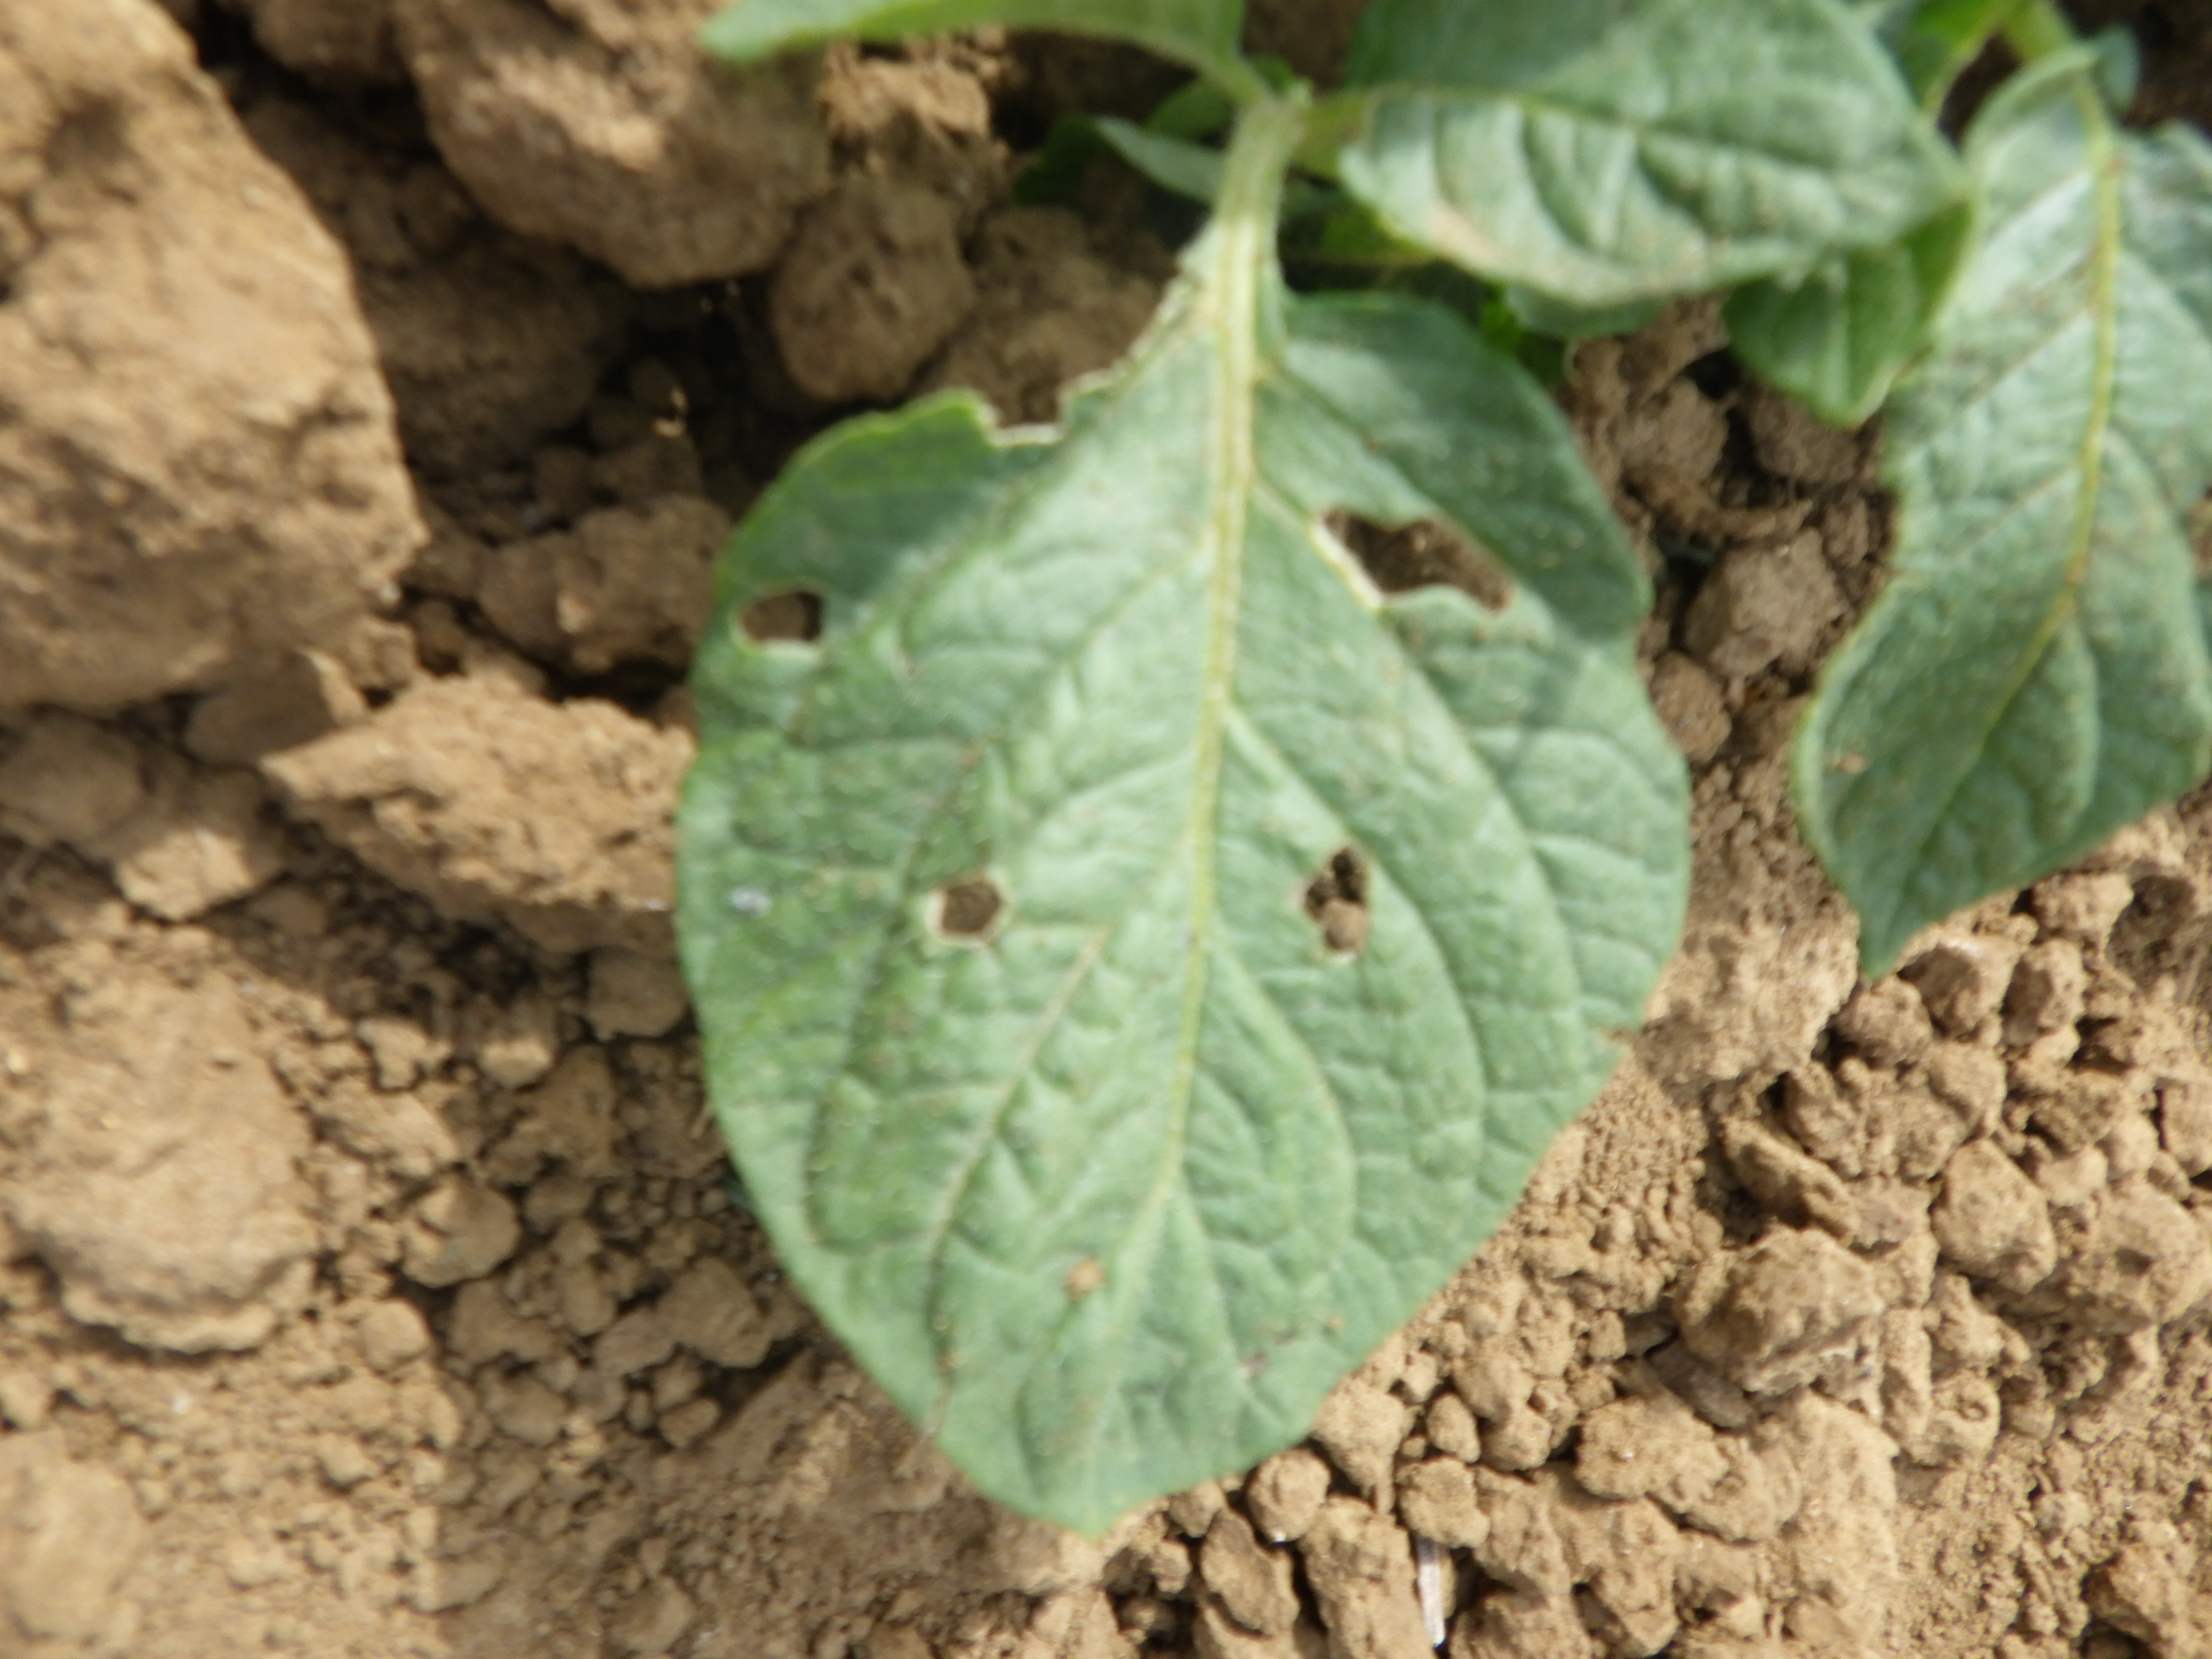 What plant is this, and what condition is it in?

potato, phytophagous
